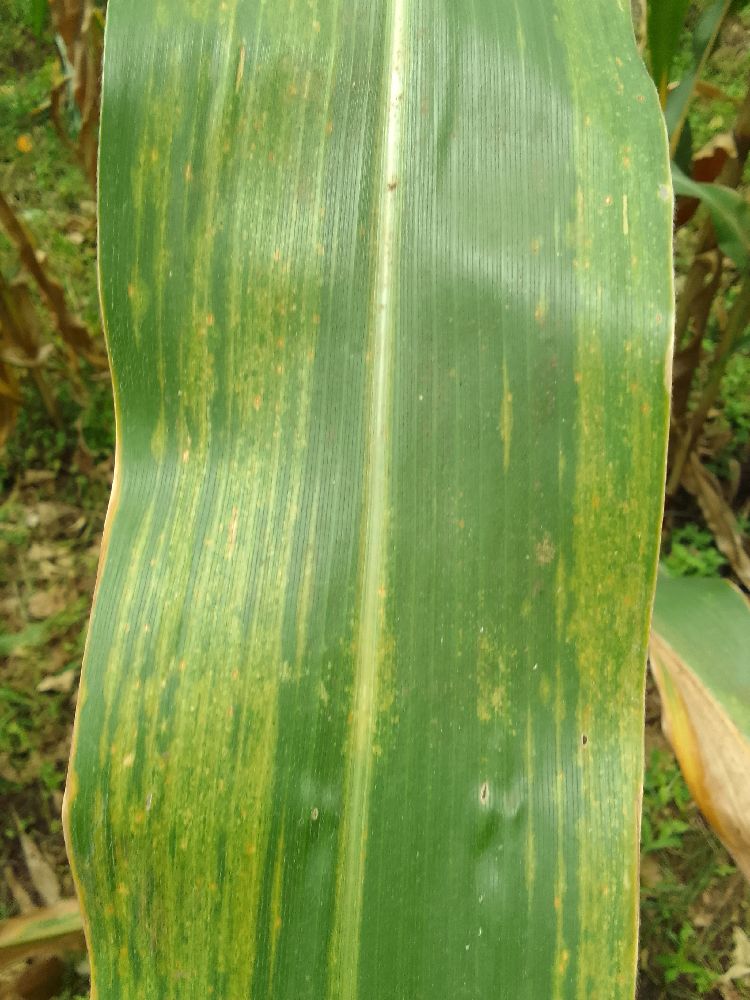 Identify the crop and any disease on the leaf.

maize, maize lethal necrosis
